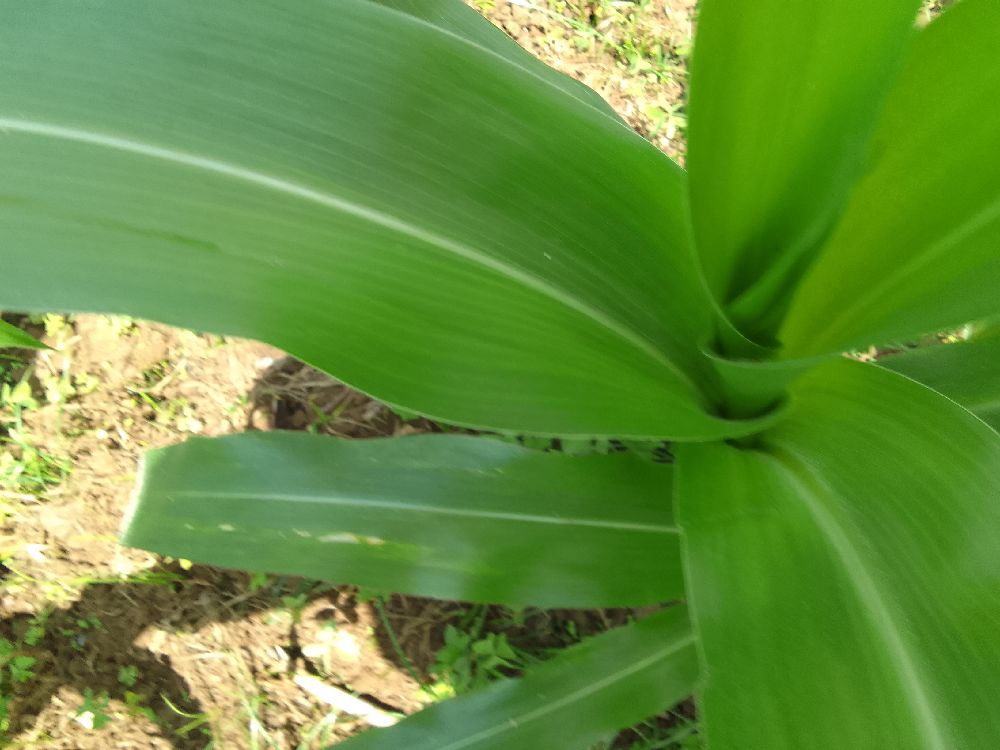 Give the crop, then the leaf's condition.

maize, healthy
